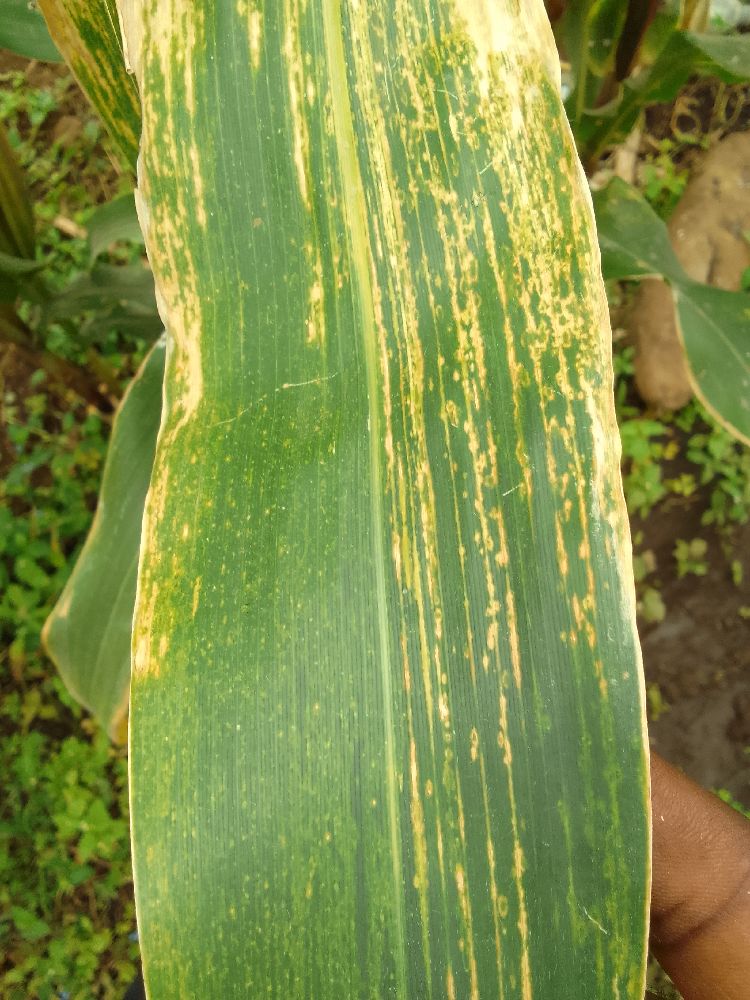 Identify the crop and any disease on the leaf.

maize, maize lethal necrosis
